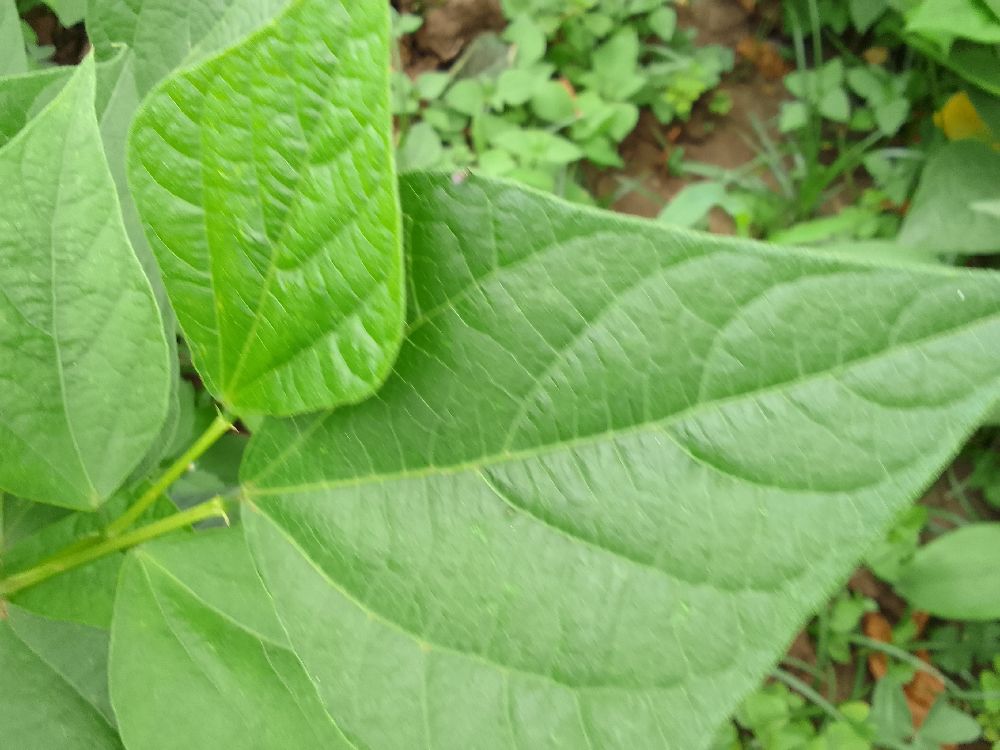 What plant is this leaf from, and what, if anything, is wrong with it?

common bean, healthy
